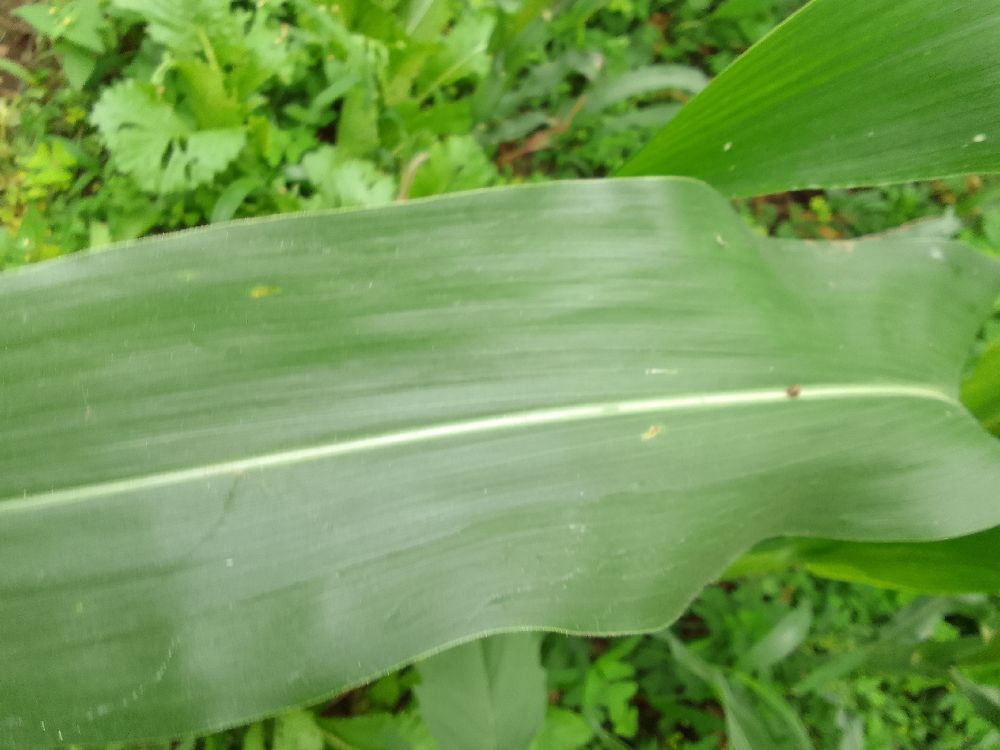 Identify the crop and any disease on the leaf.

maize, healthy
